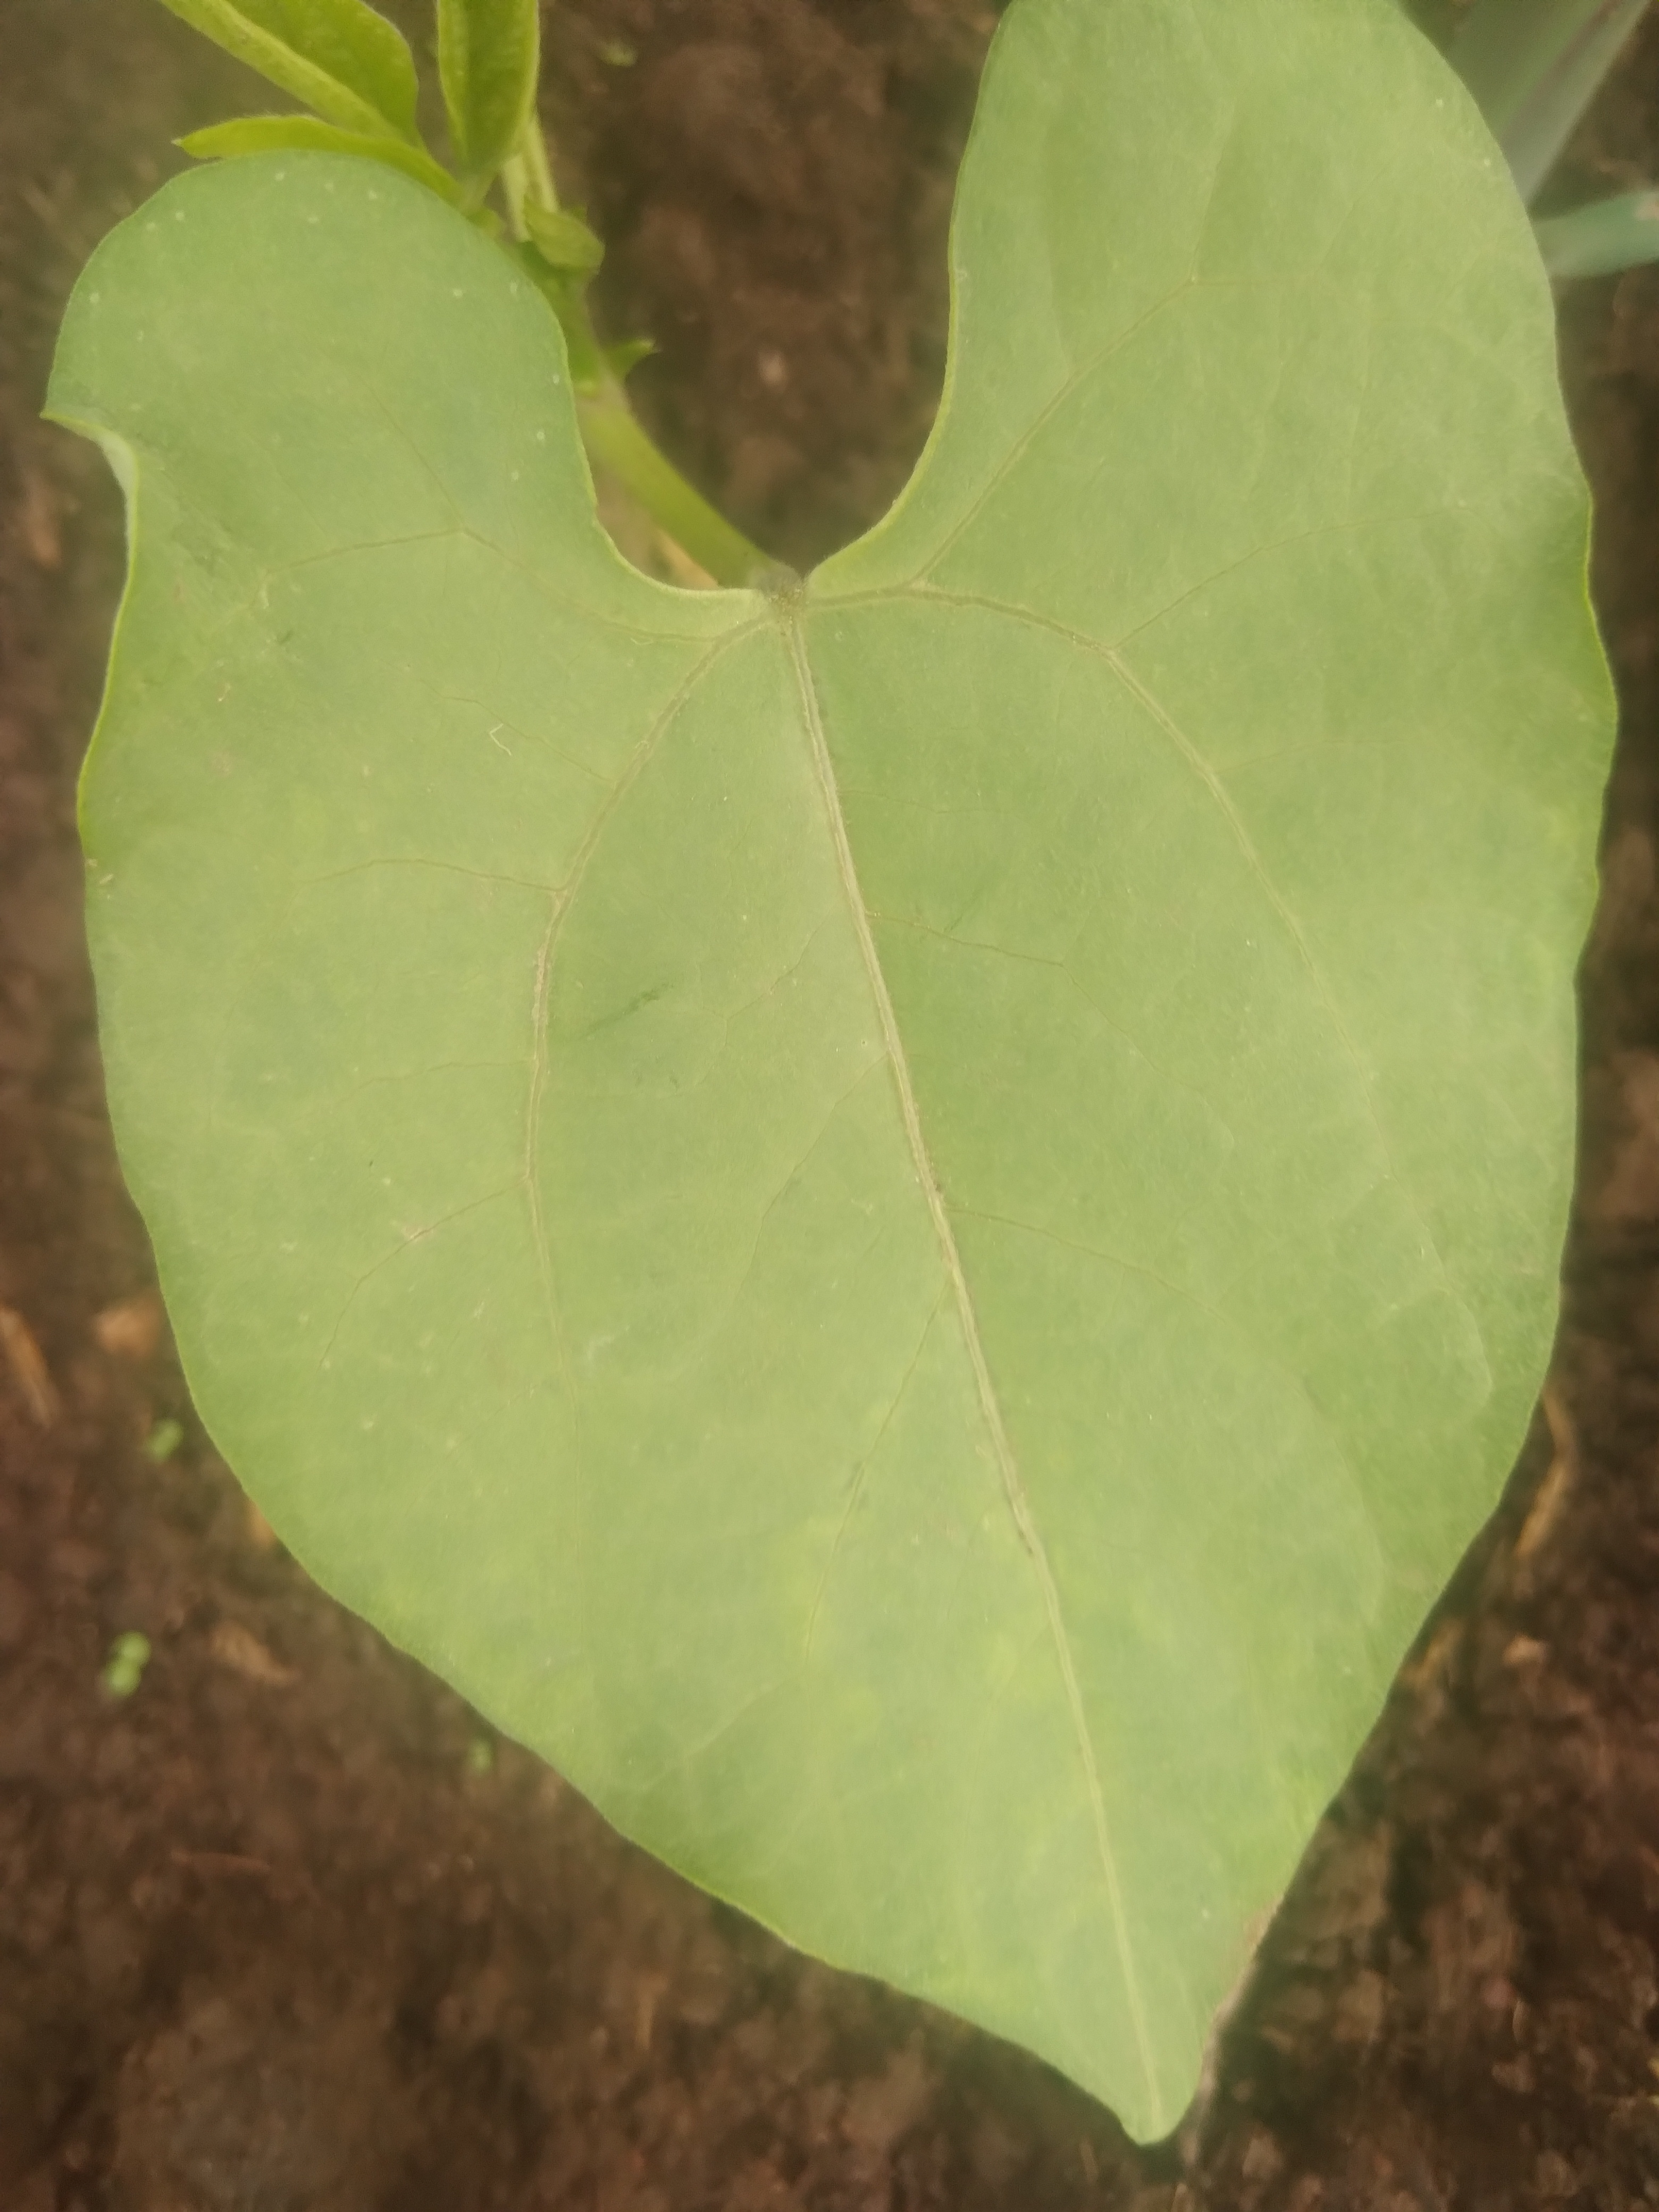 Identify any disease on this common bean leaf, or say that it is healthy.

healthy
